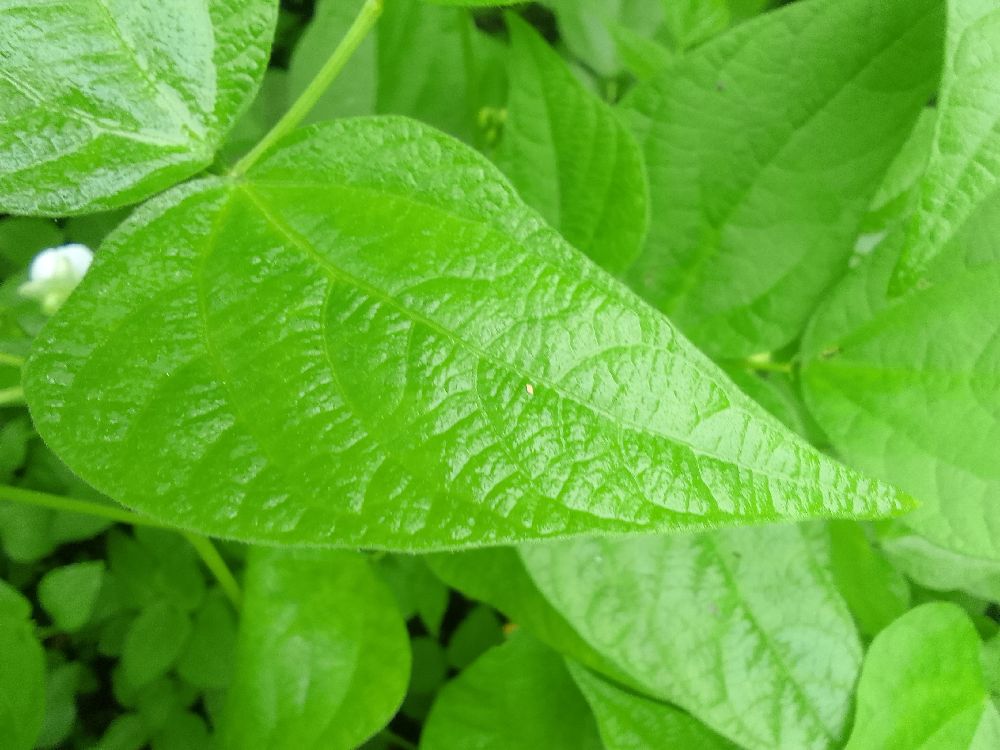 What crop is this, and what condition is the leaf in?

common bean, healthy
